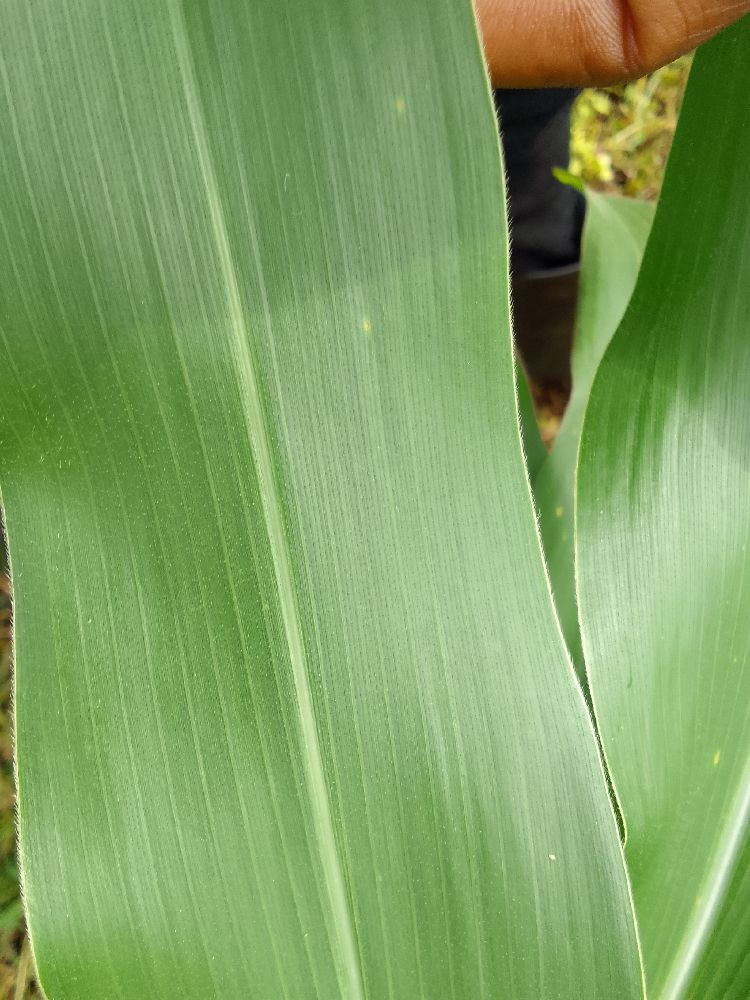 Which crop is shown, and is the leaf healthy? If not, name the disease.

maize, healthy
